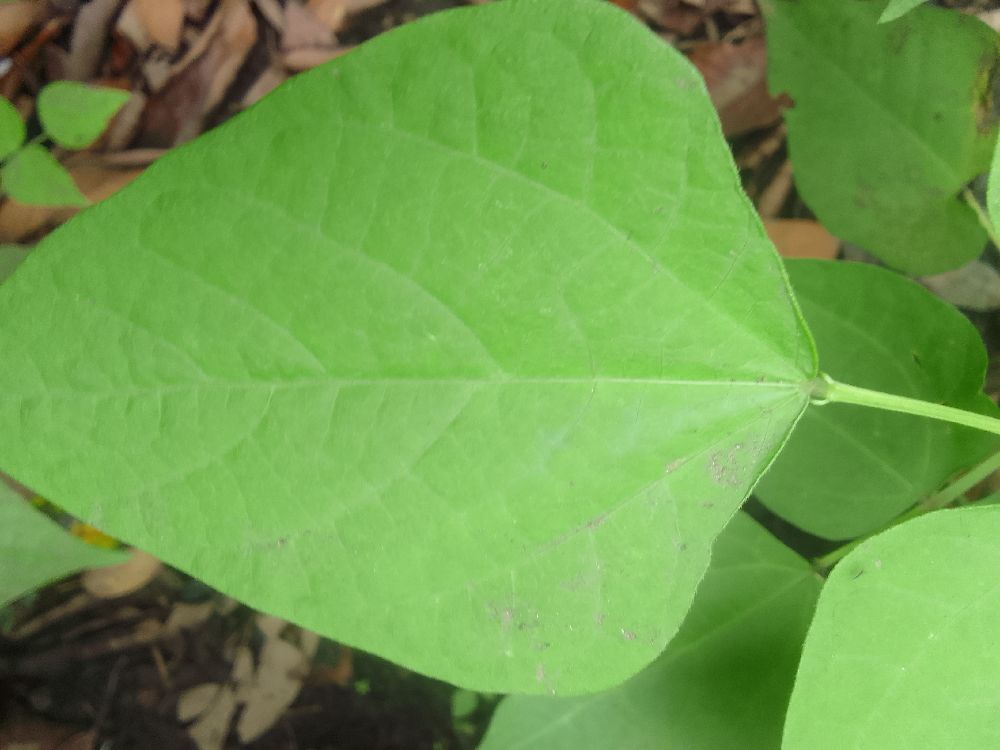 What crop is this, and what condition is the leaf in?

common bean, healthy
